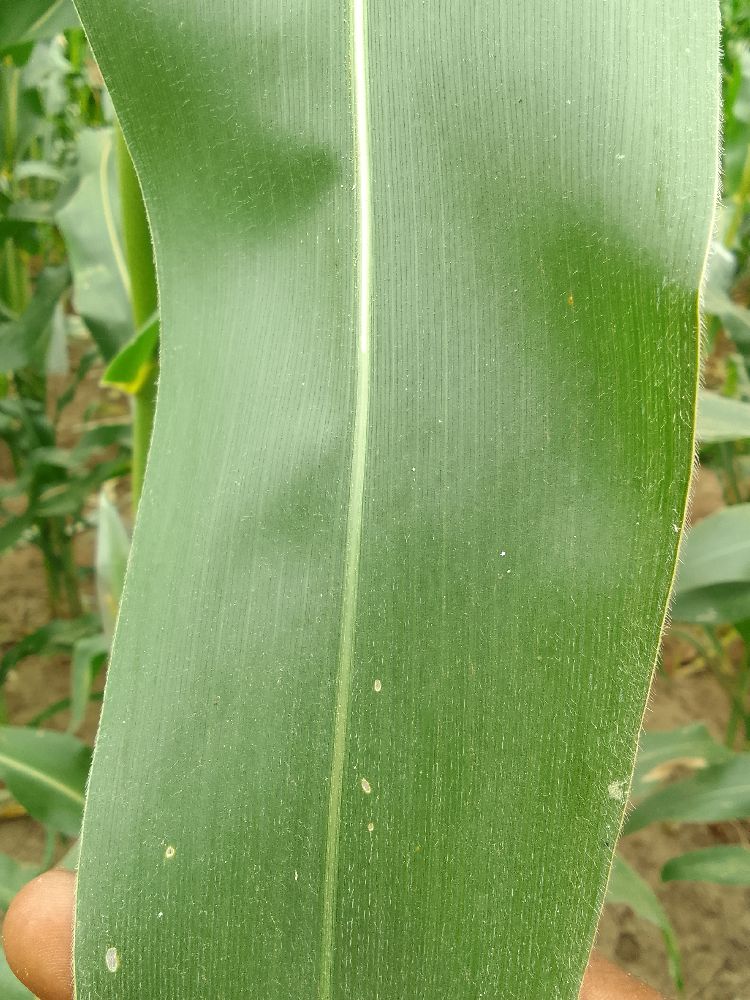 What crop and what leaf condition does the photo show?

maize, healthy
